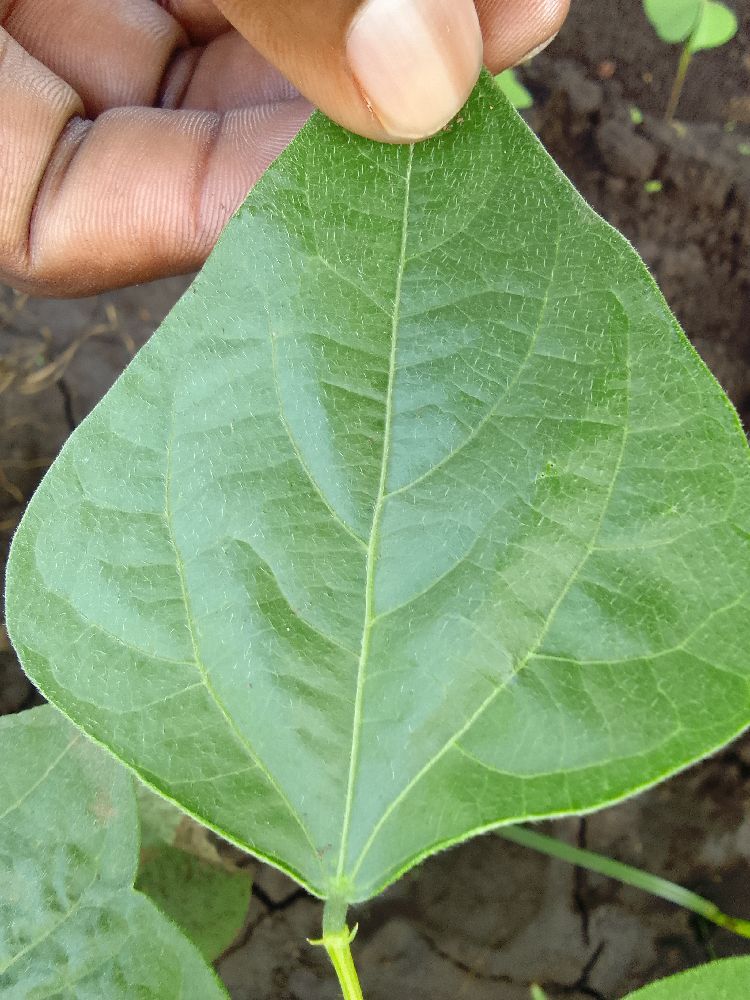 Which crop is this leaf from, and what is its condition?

common bean, healthy
